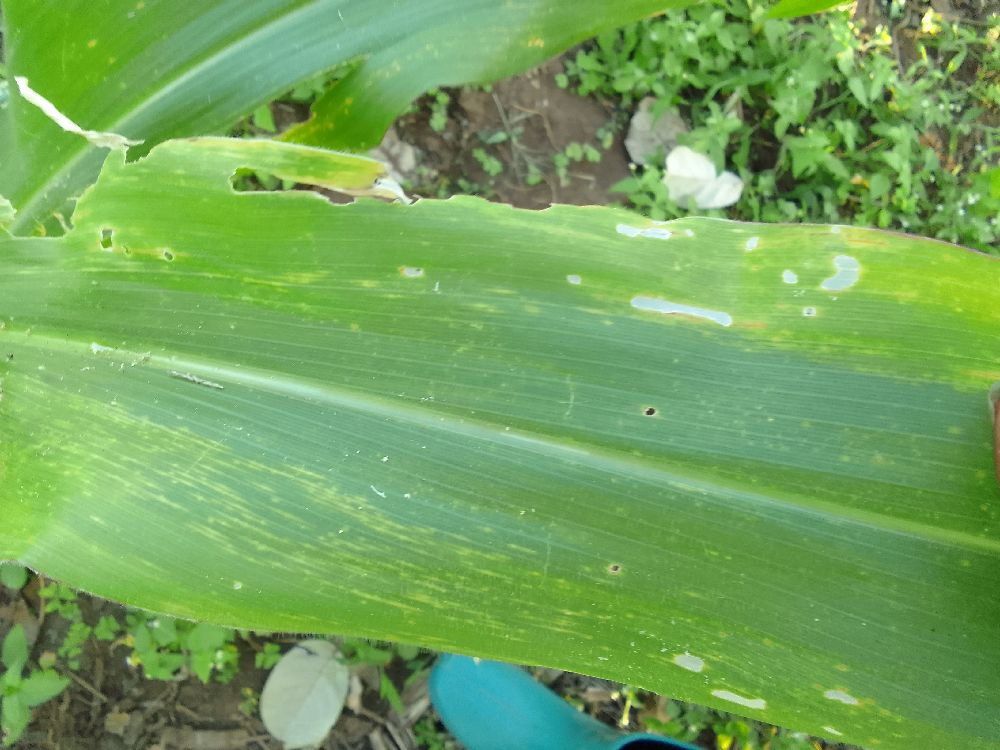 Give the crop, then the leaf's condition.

maize, maize lethal necrosis
